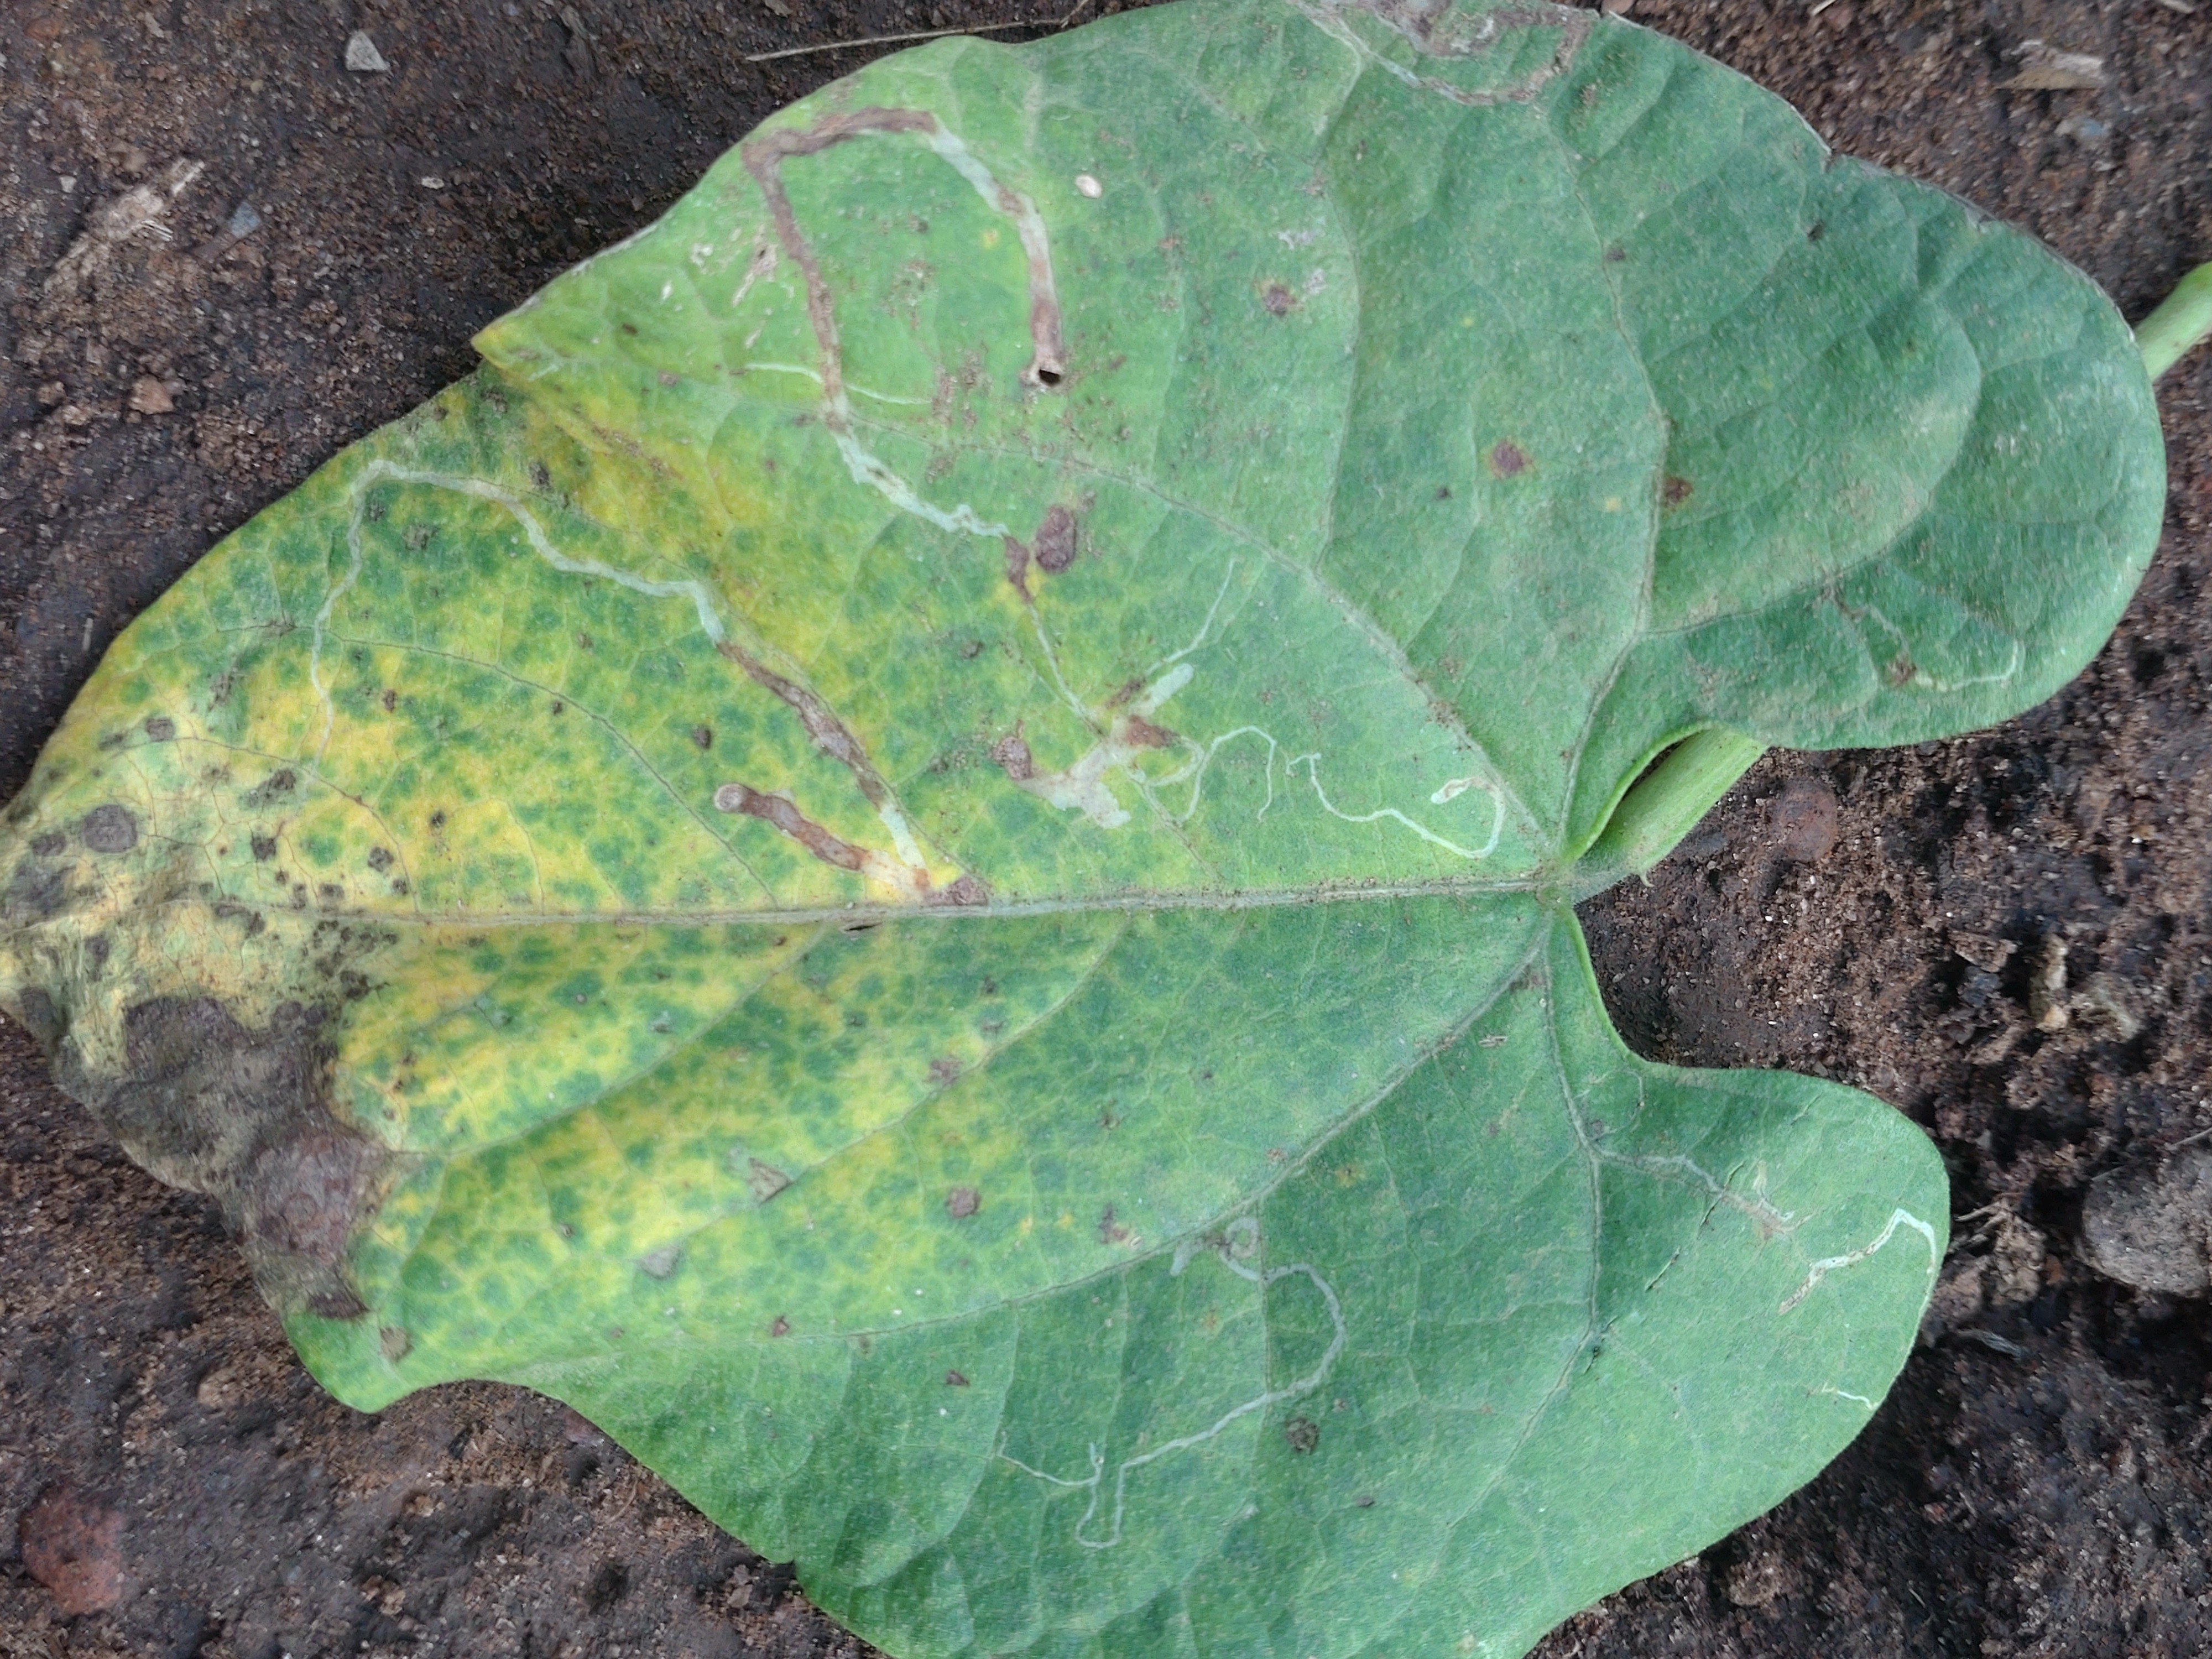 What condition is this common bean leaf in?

anthracnose
